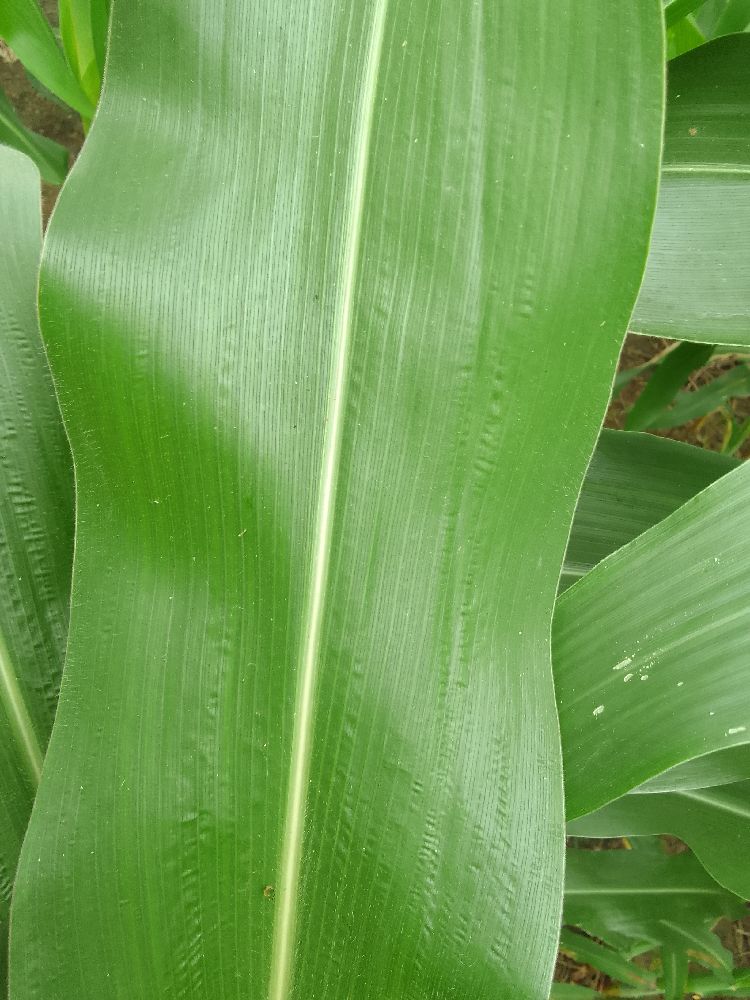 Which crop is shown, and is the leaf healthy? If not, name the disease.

maize, healthy
